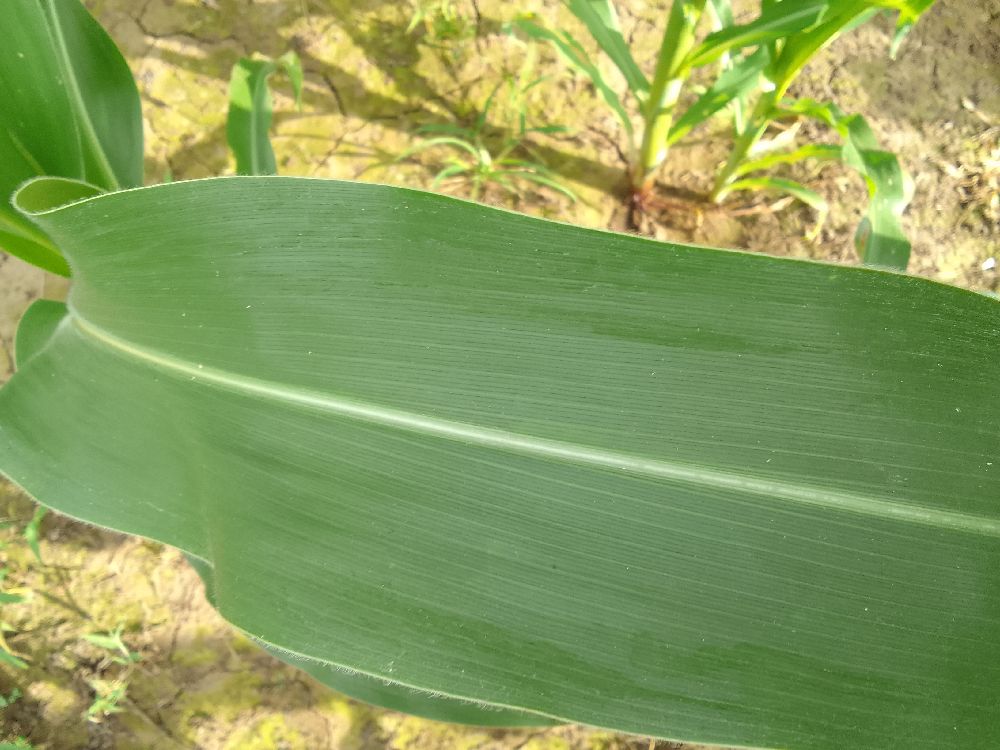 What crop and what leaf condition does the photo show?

maize, healthy
